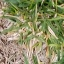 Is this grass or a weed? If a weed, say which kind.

grass
